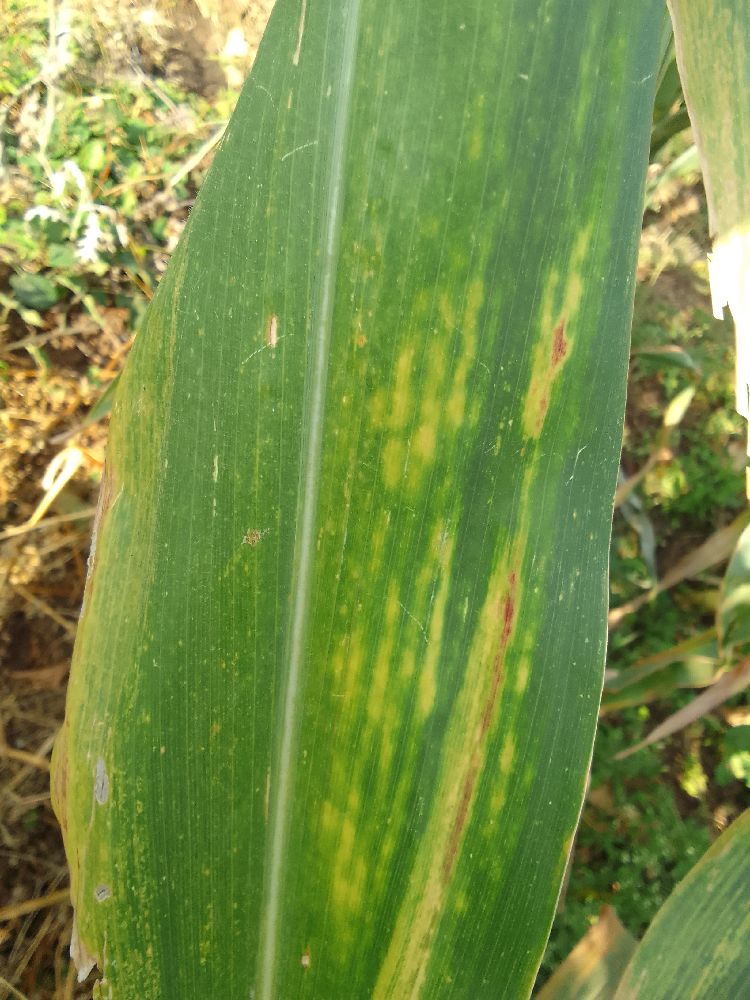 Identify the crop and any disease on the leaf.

maize, maize lethal necrosis
